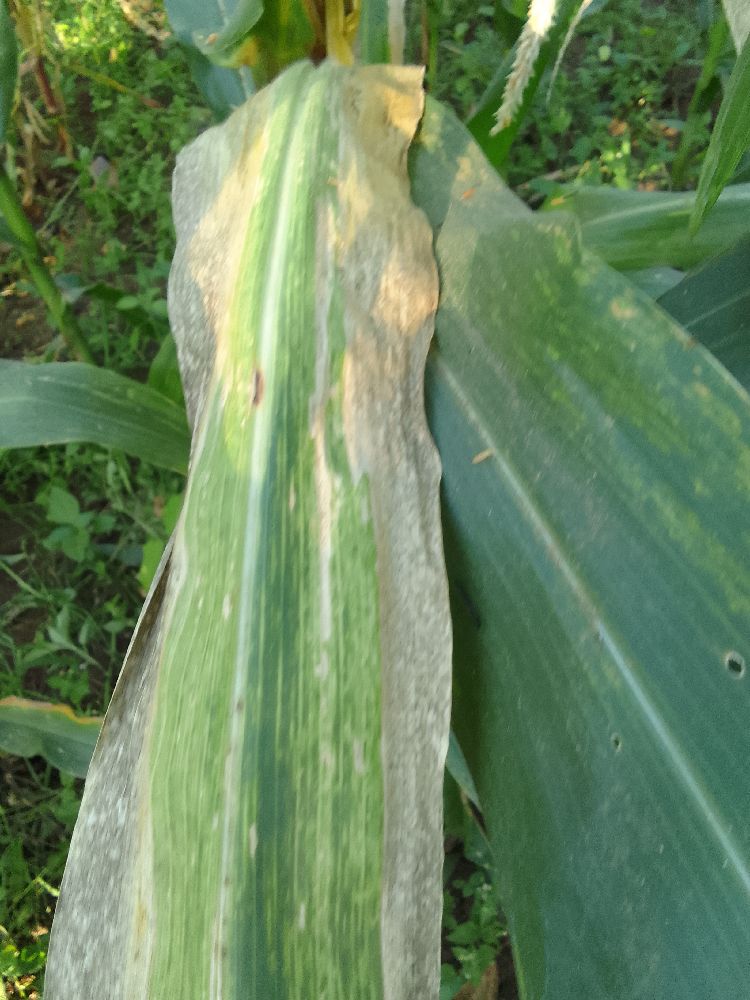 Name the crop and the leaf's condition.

maize, maize lethal necrosis
